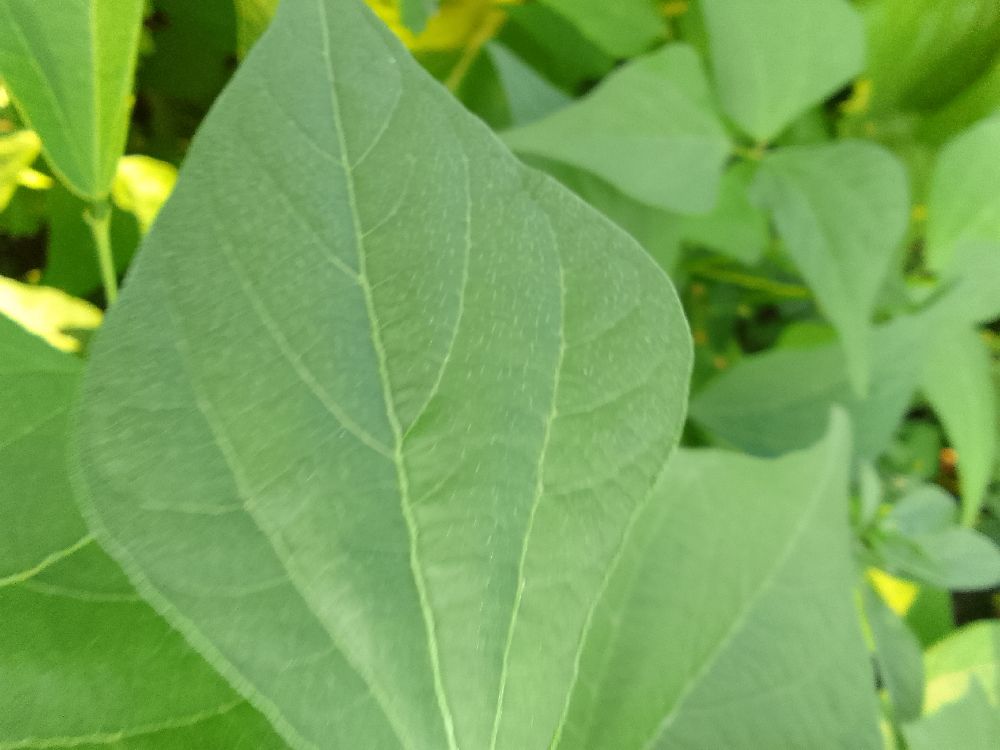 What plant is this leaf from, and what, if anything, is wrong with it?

common bean, healthy
